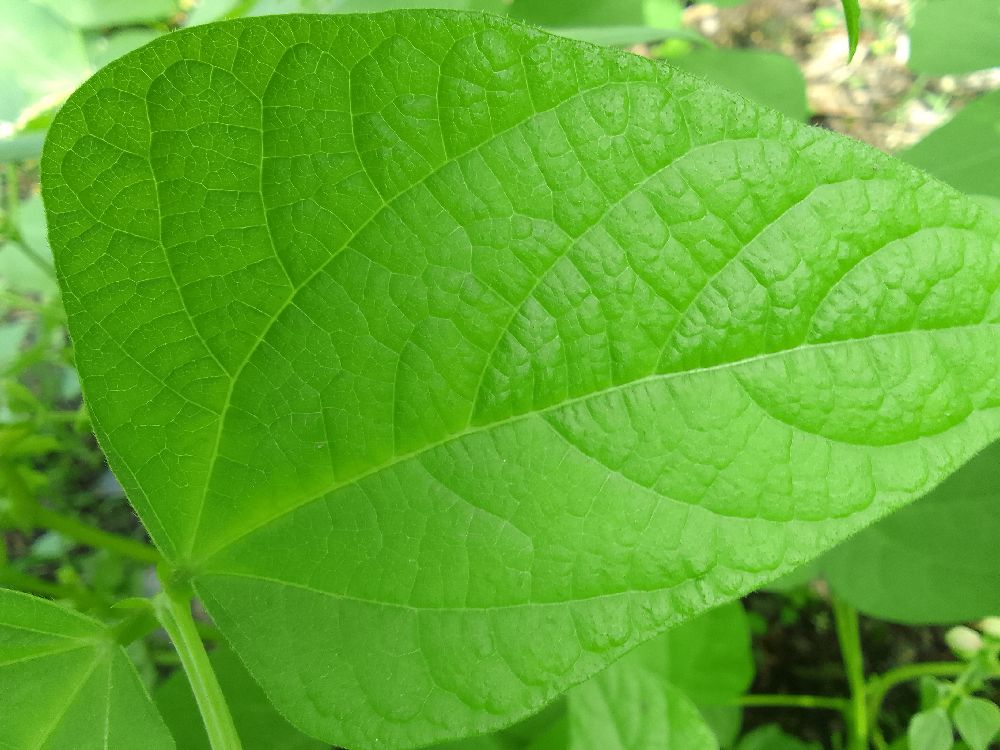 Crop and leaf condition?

common bean, healthy
